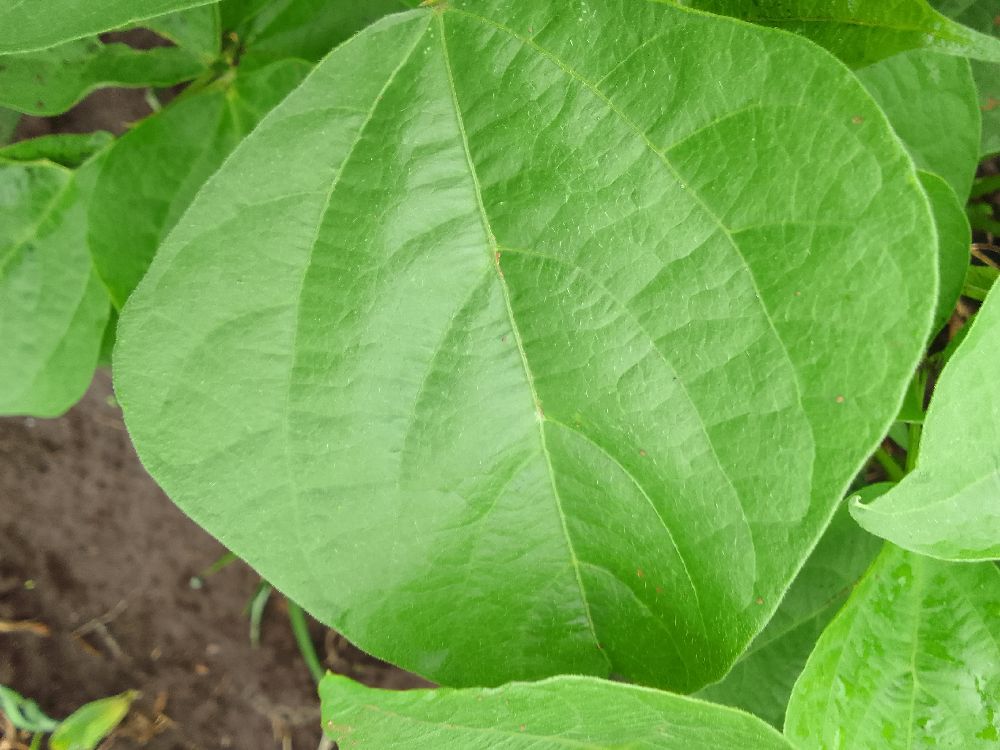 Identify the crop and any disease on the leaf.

common bean, healthy
